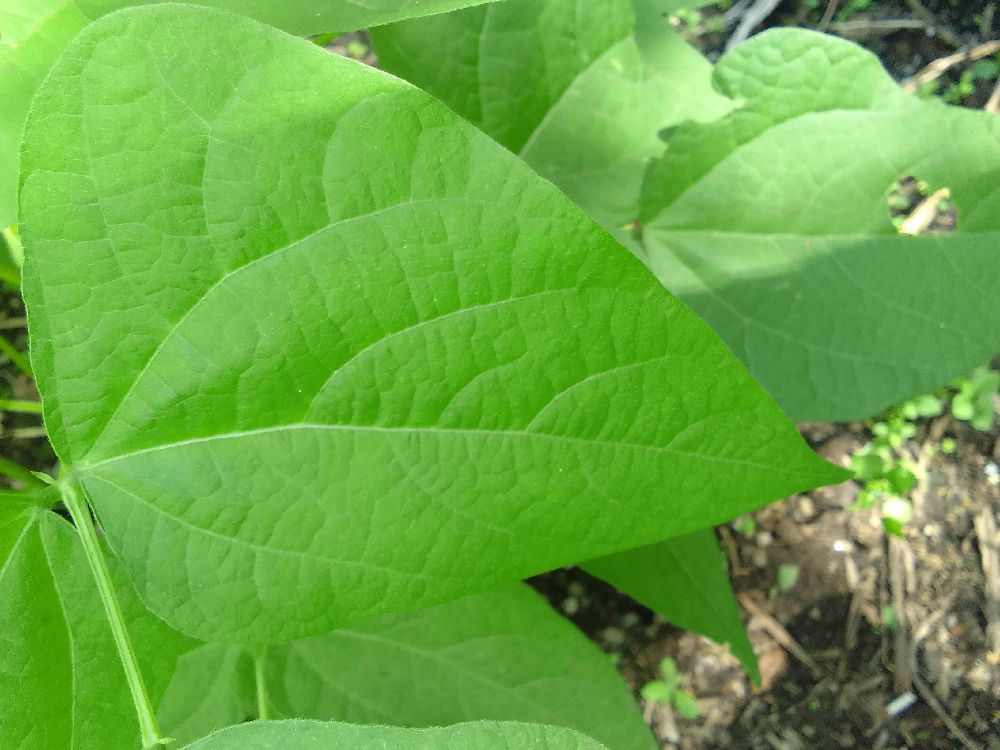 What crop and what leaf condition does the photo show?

common bean, healthy
